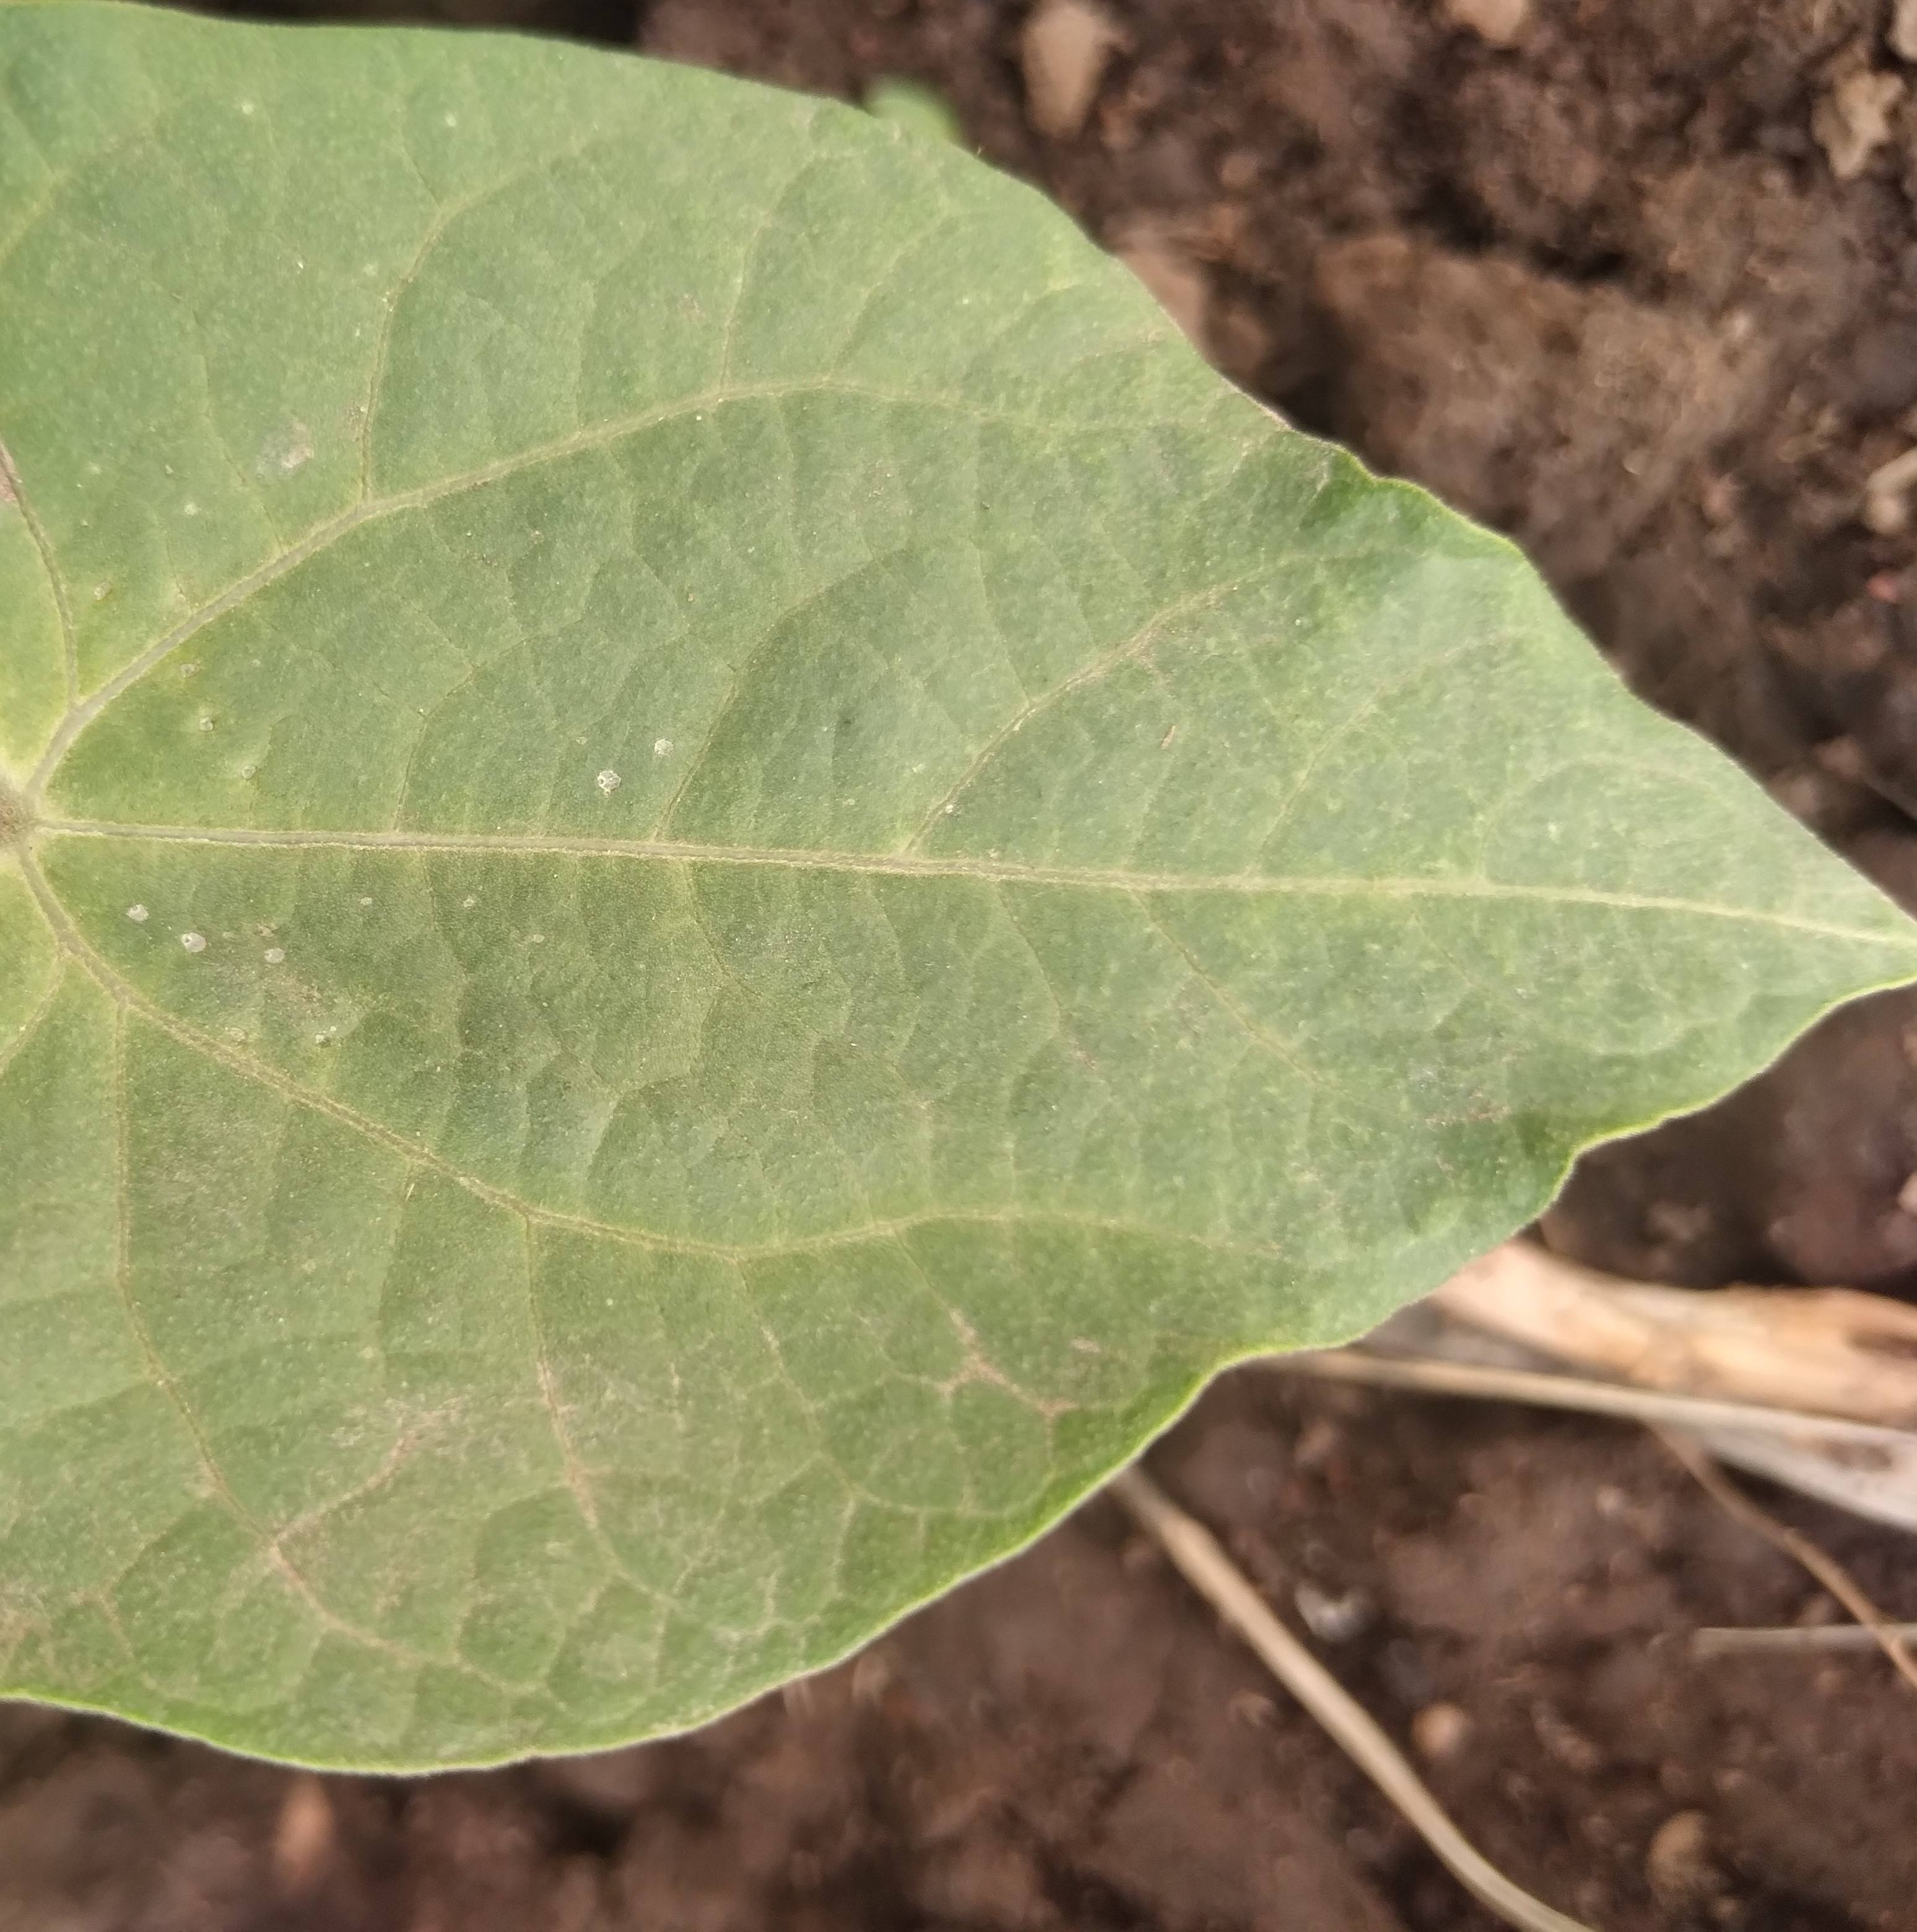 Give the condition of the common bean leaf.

healthy
